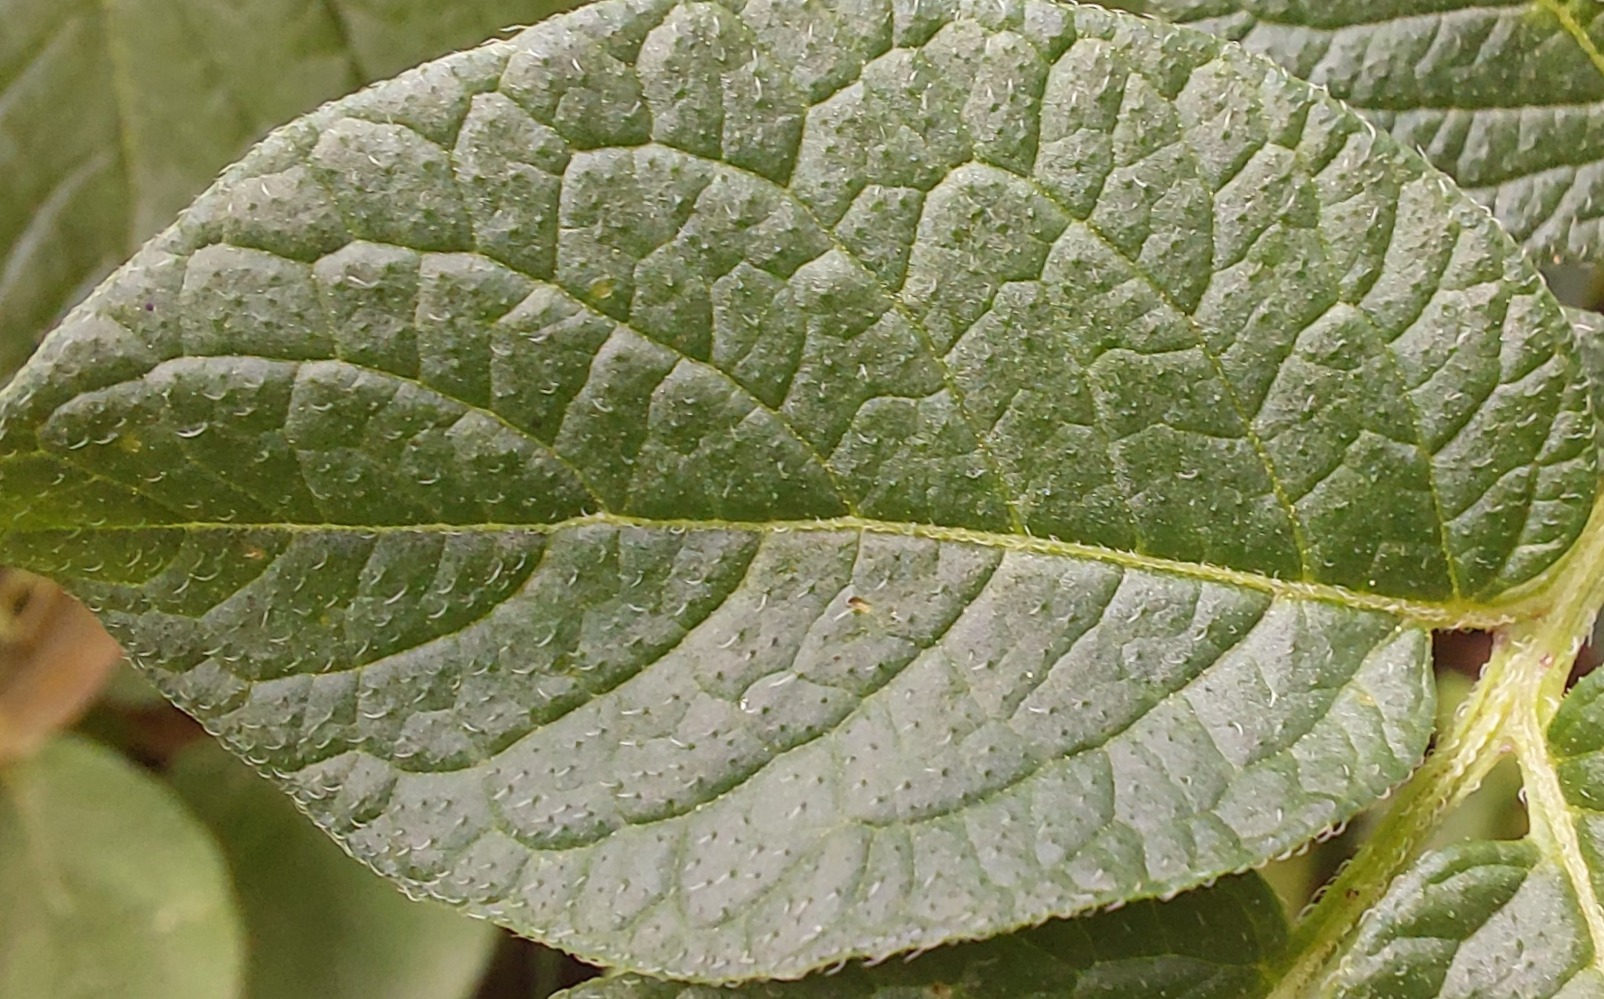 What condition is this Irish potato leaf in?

healthy
